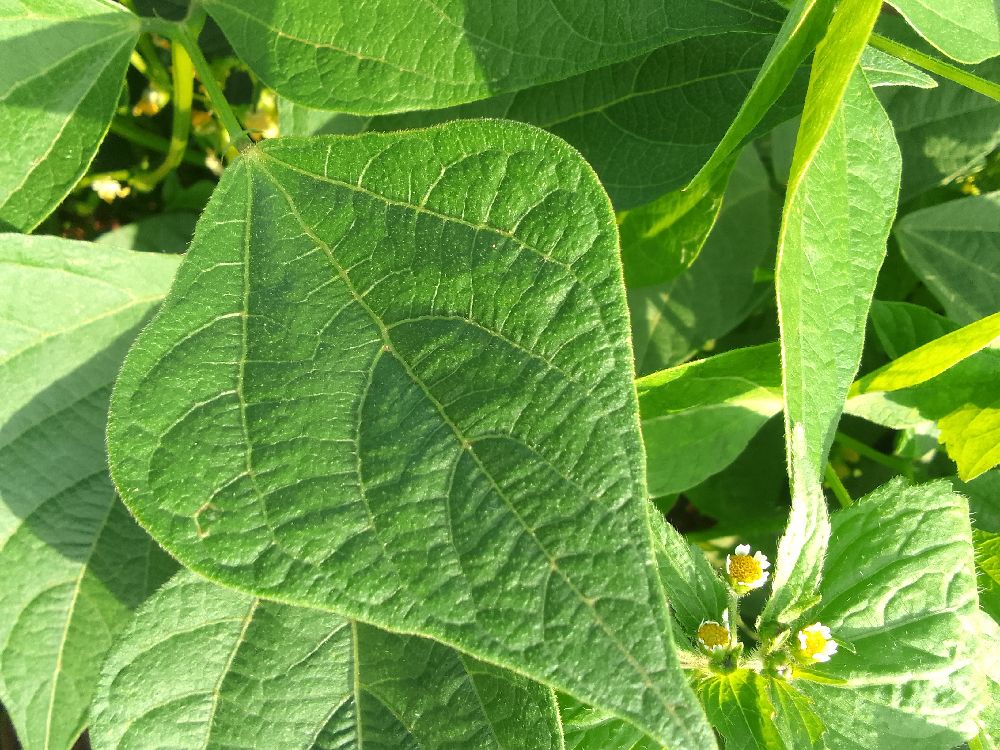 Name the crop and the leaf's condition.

common bean, healthy
